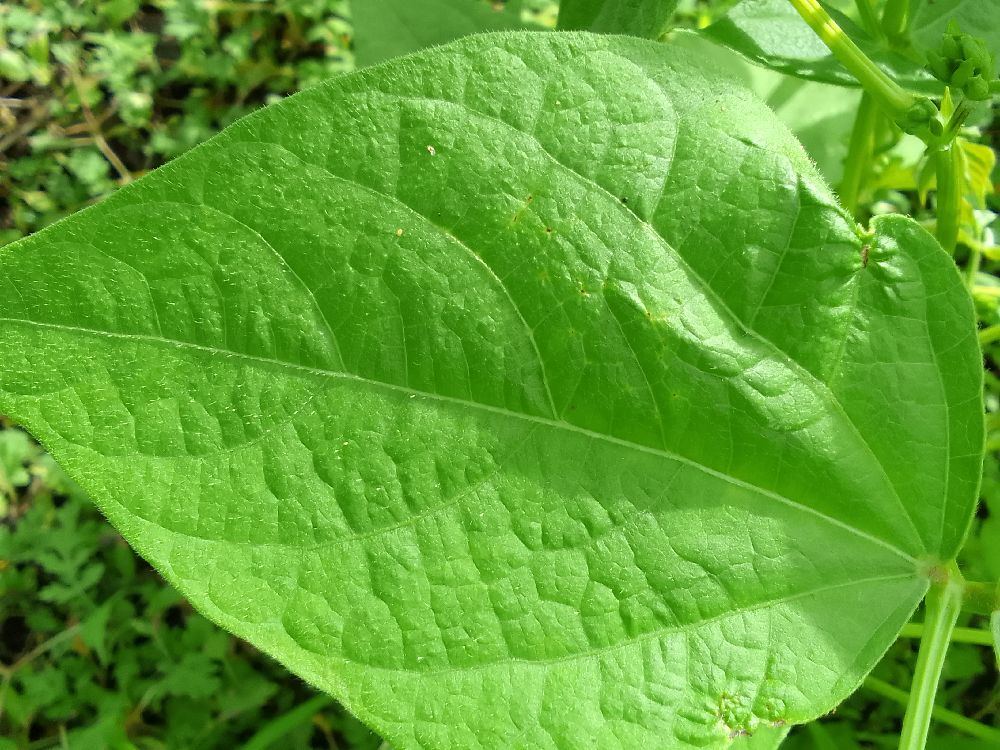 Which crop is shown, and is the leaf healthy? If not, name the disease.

common bean, healthy
